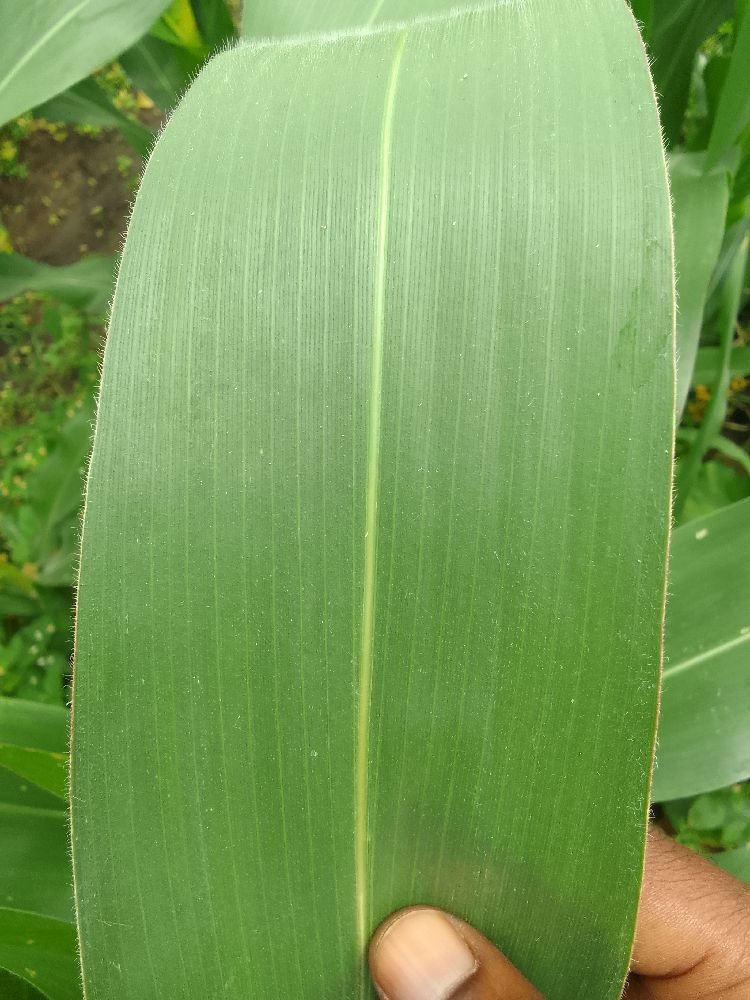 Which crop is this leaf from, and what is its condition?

maize, healthy
